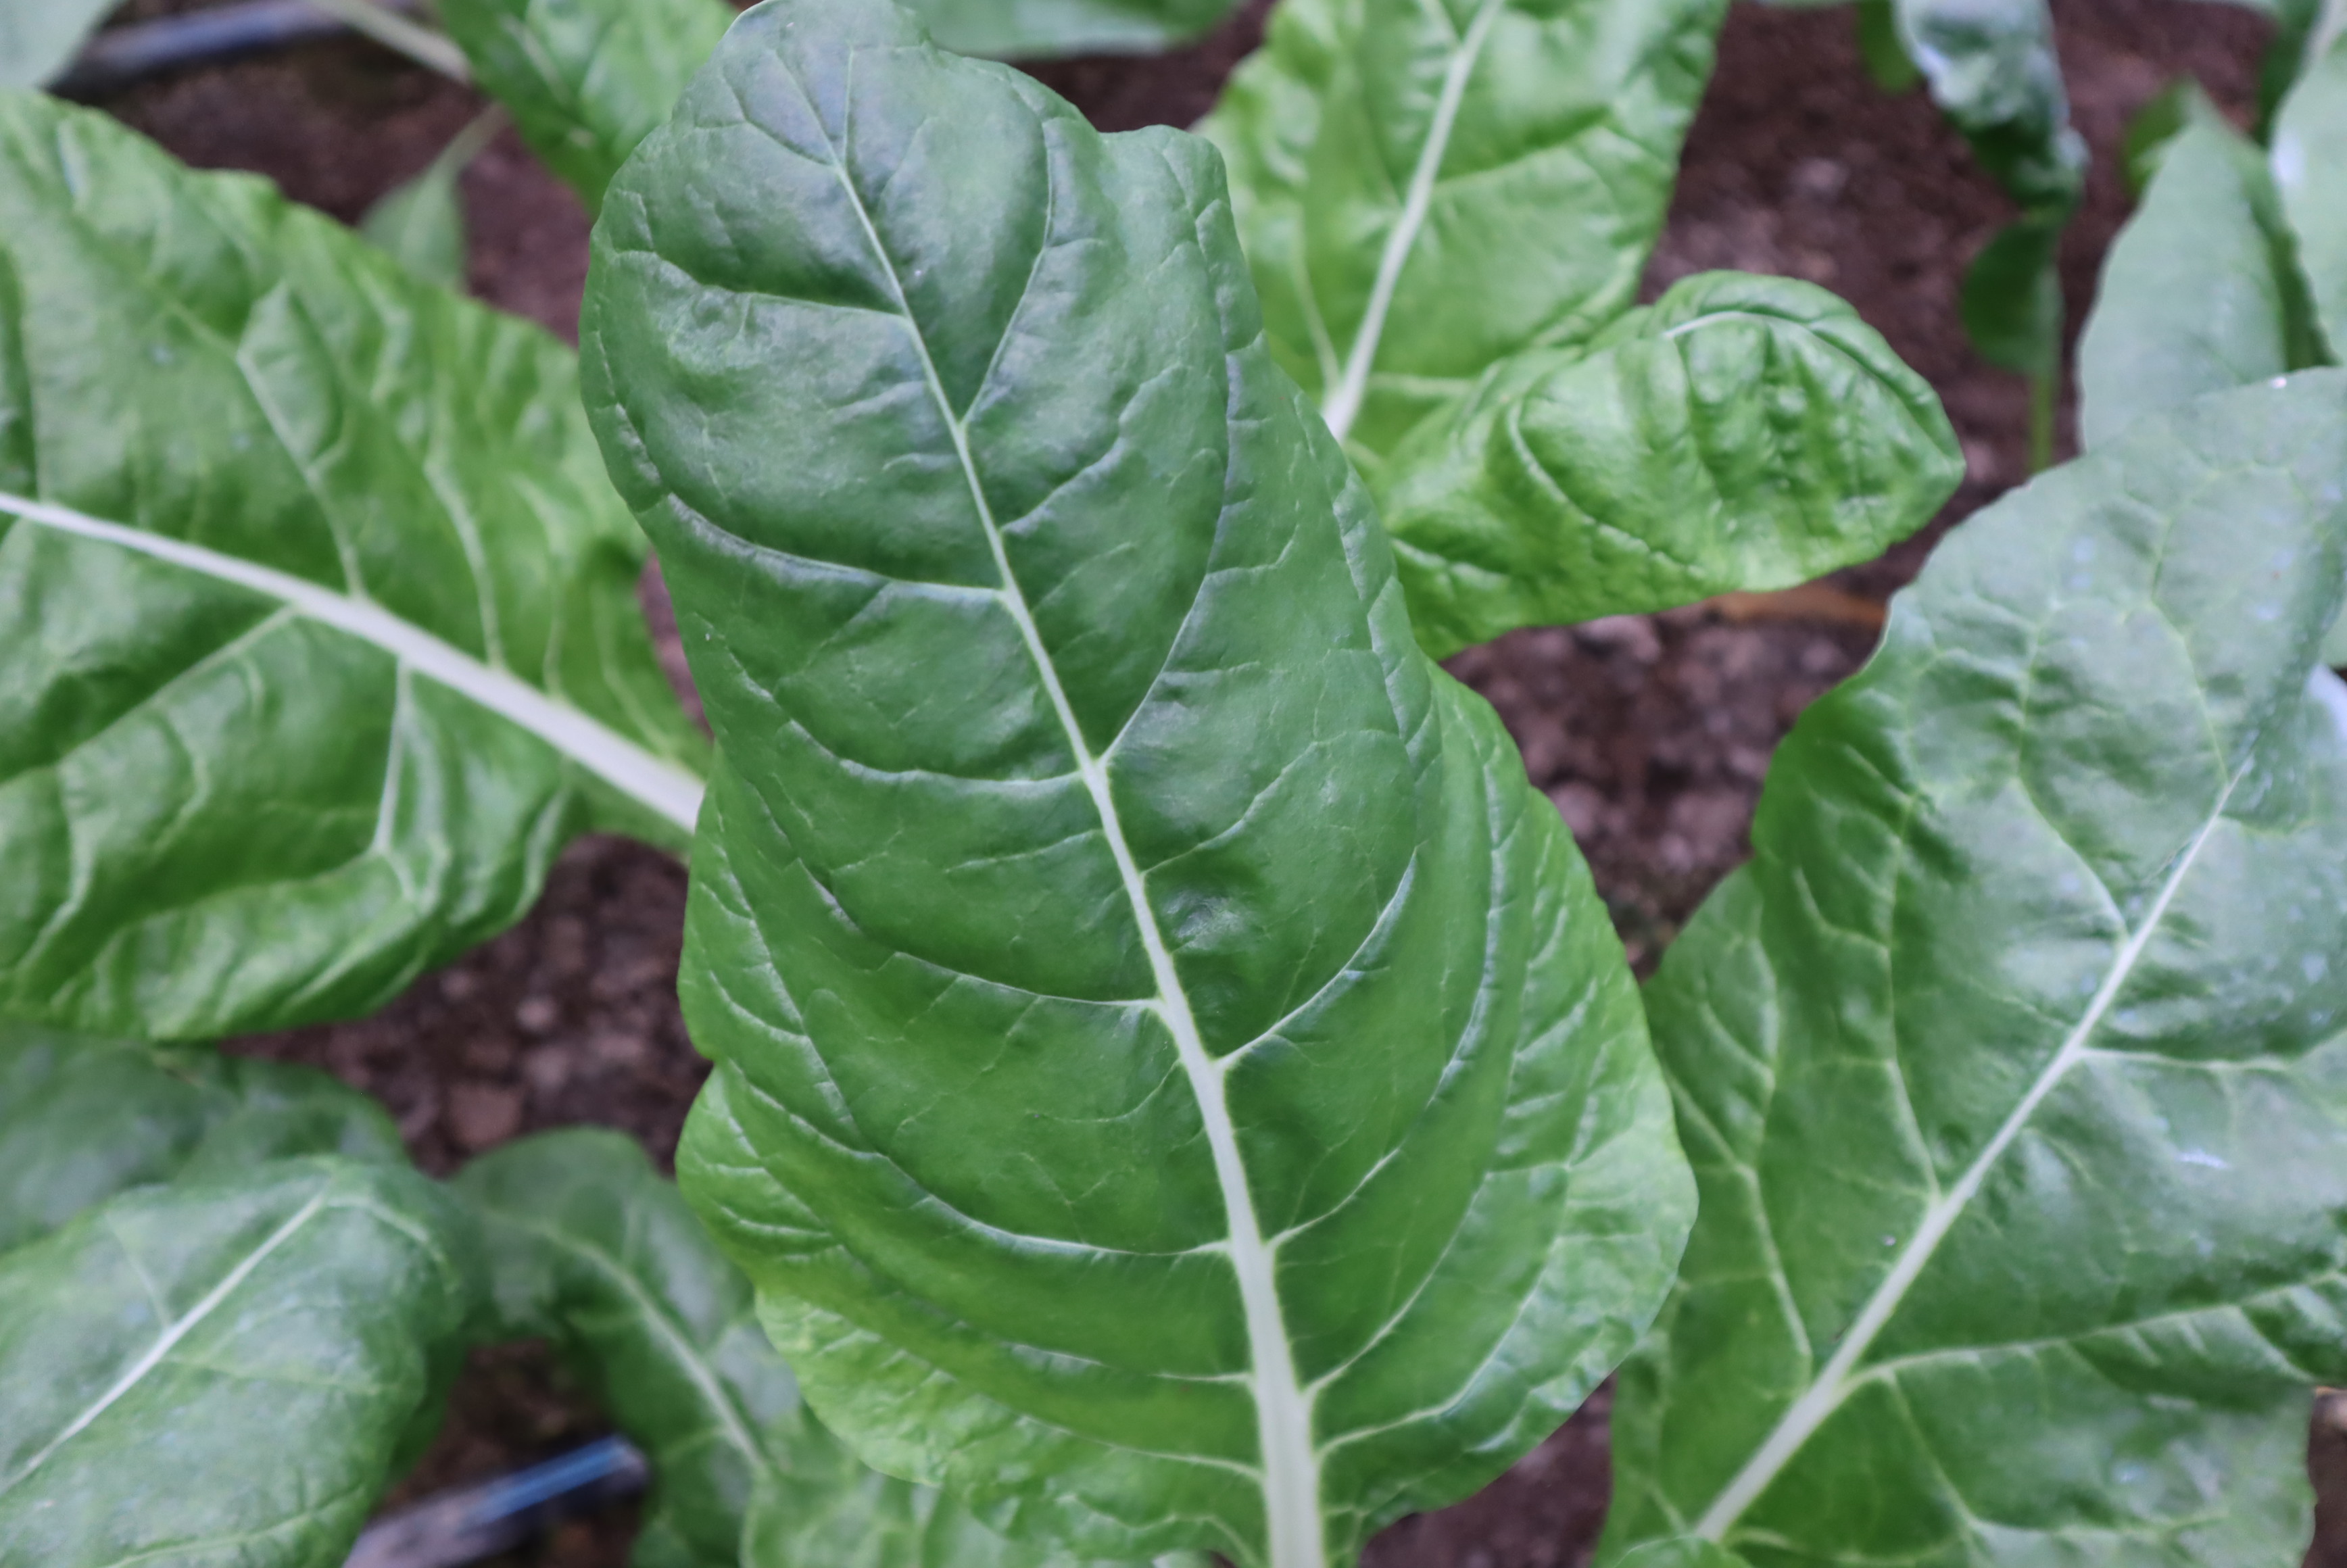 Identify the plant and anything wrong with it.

chard, healthy
